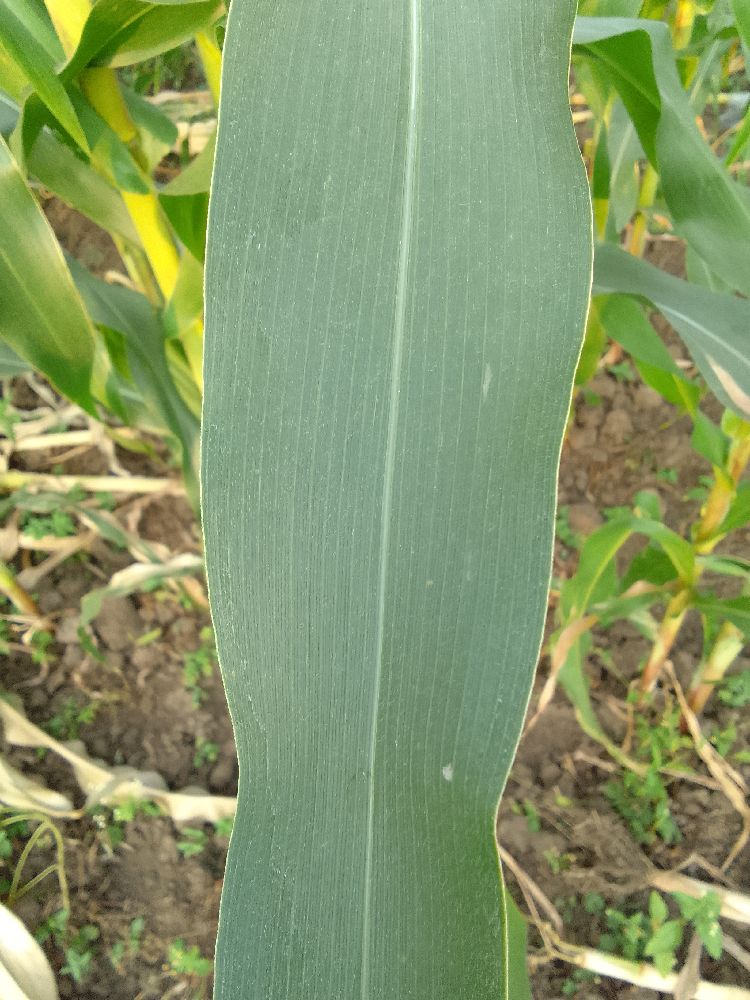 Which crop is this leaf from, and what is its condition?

maize, healthy
